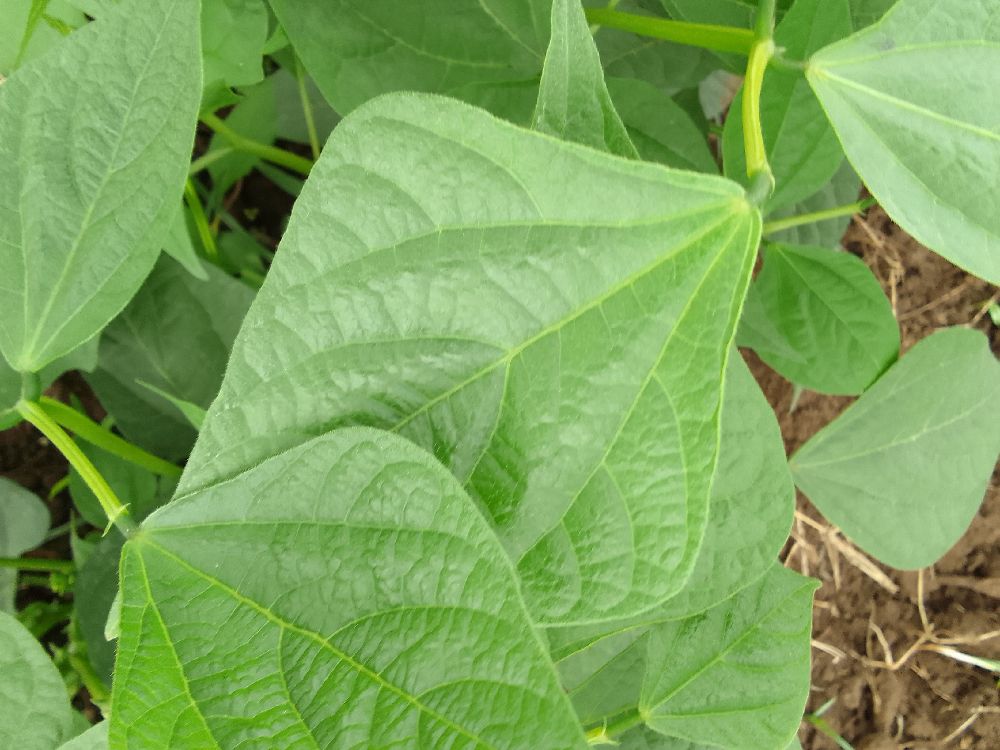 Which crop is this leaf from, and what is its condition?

common bean, healthy
